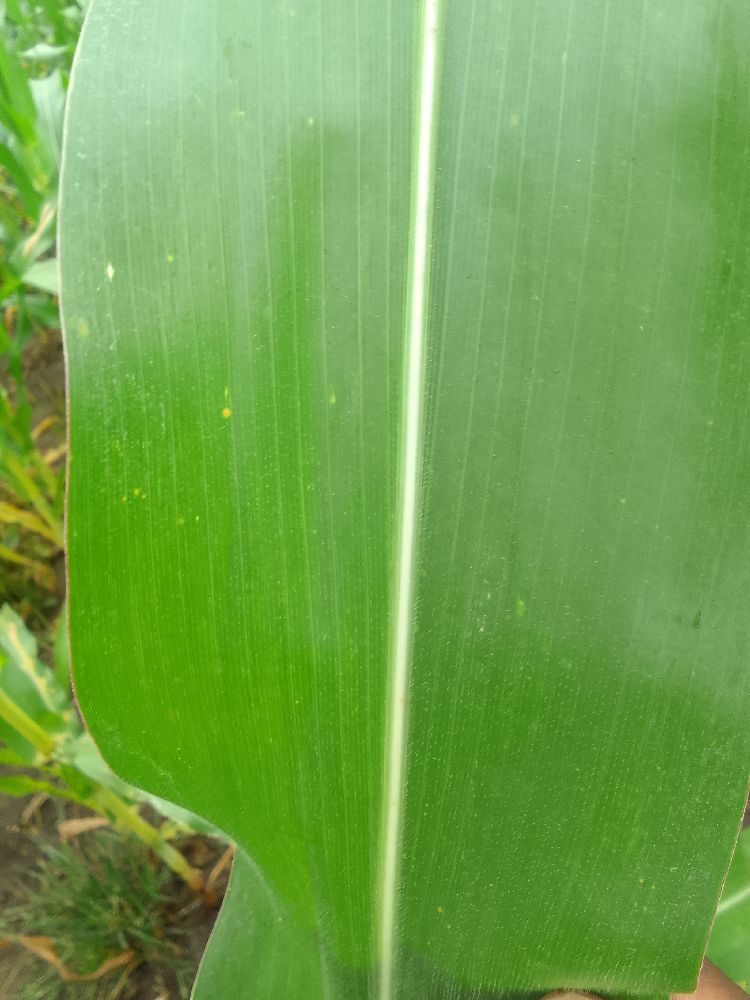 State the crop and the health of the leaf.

maize, healthy
